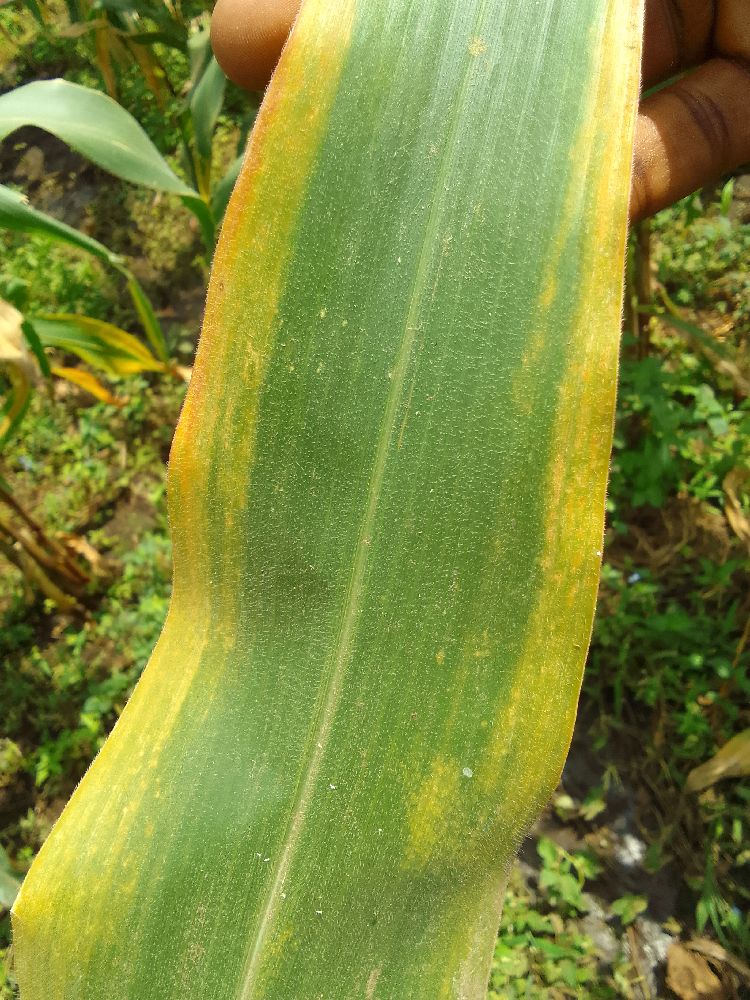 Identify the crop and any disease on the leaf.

maize, maize lethal necrosis
